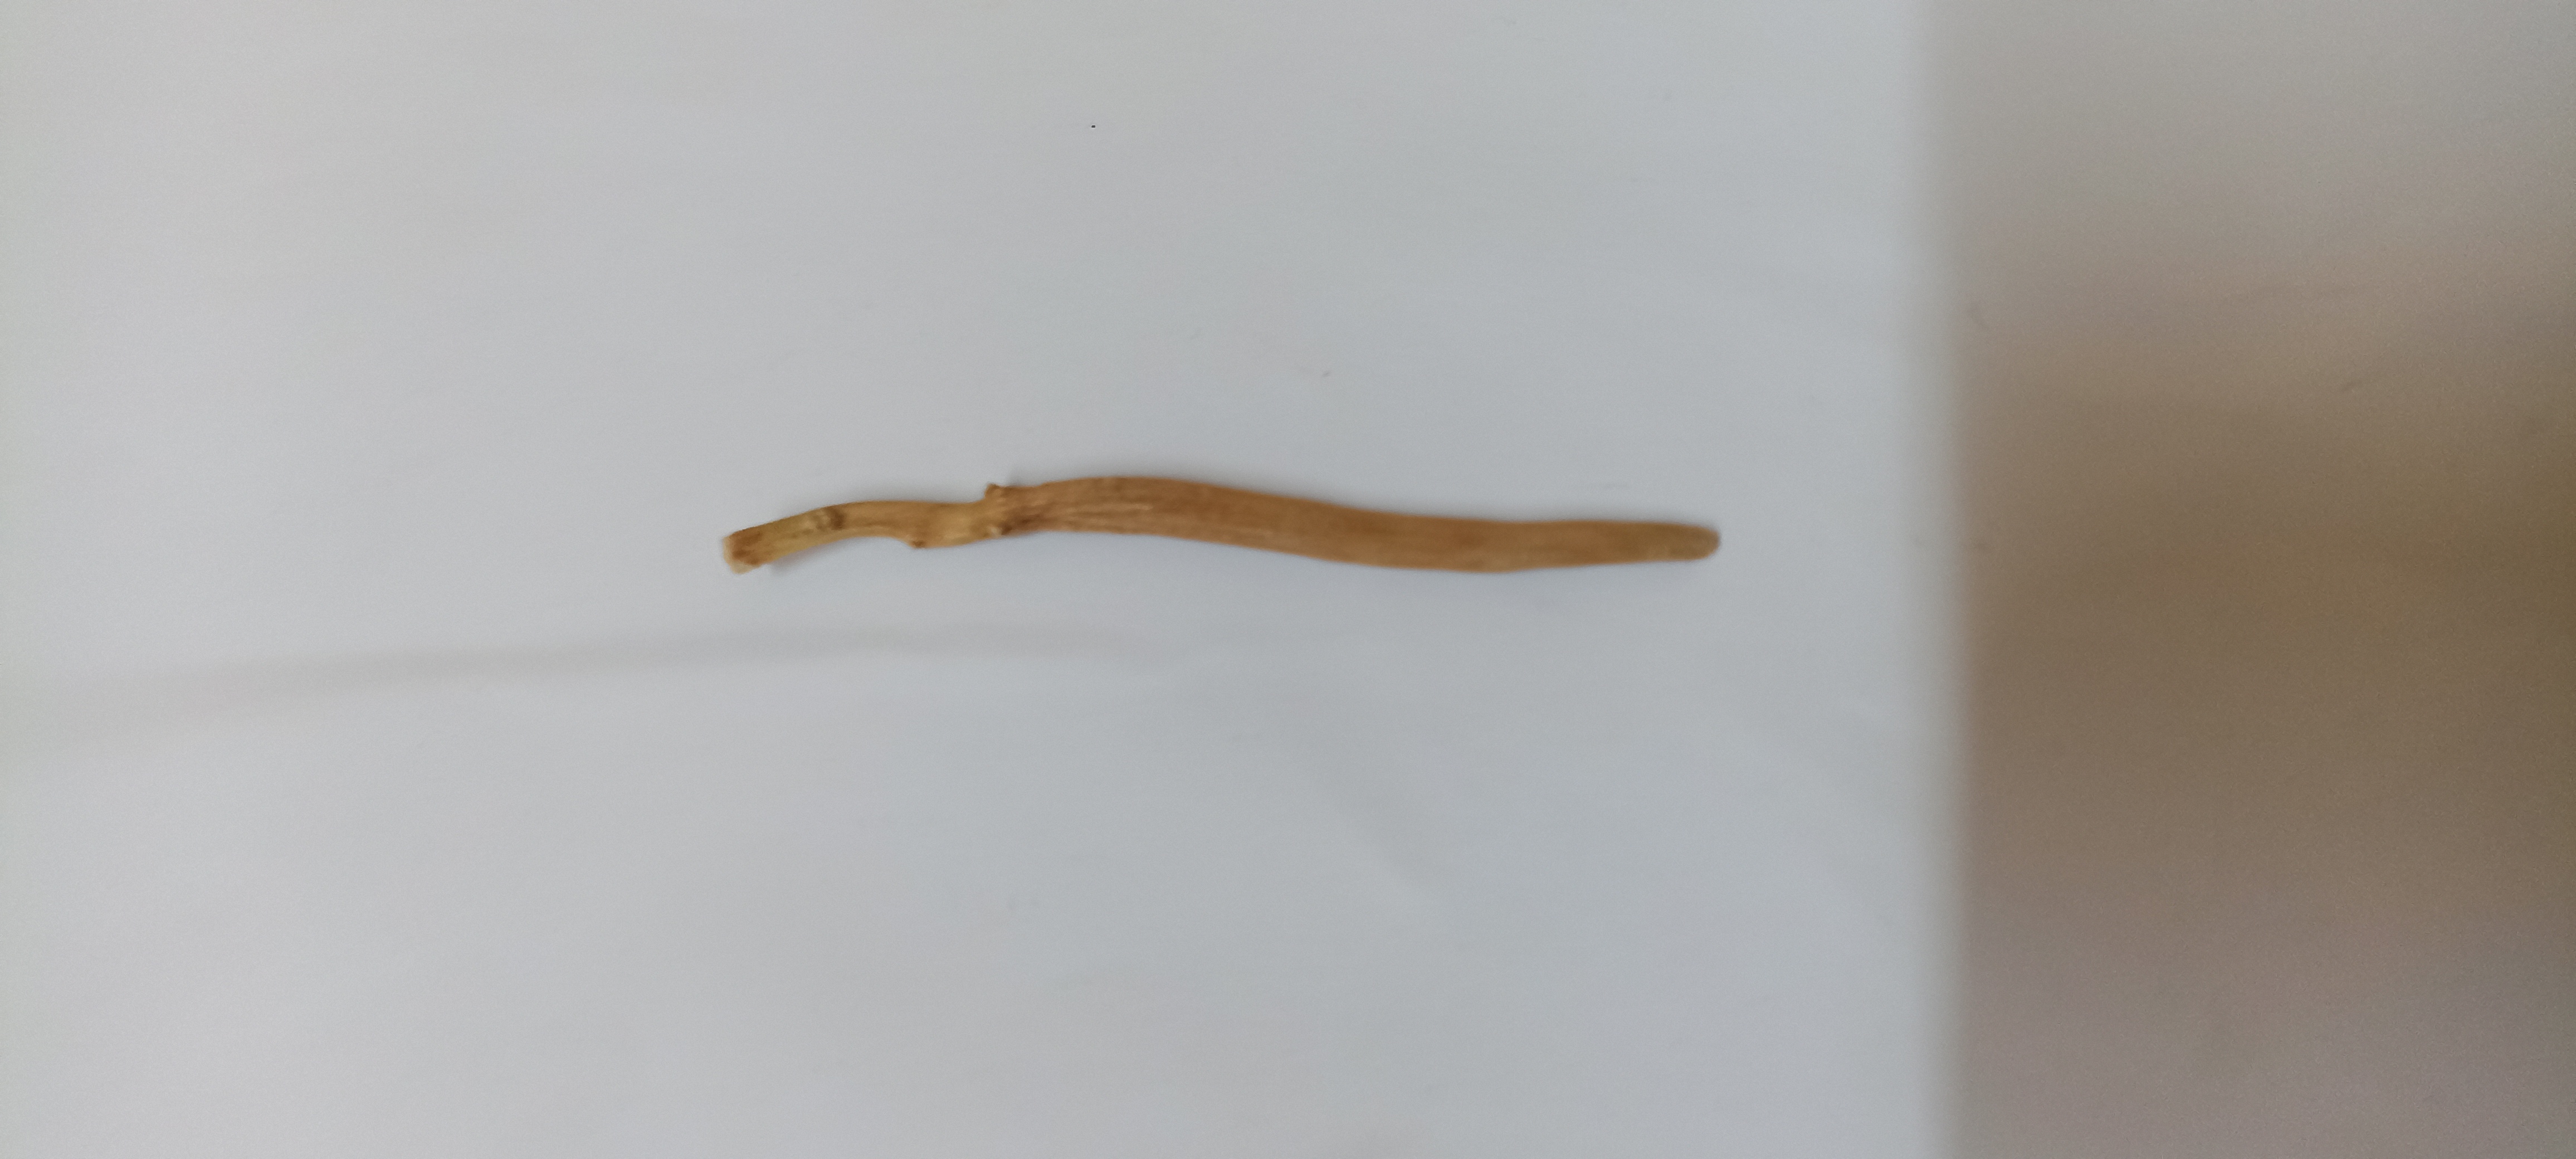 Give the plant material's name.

ashwagandha
